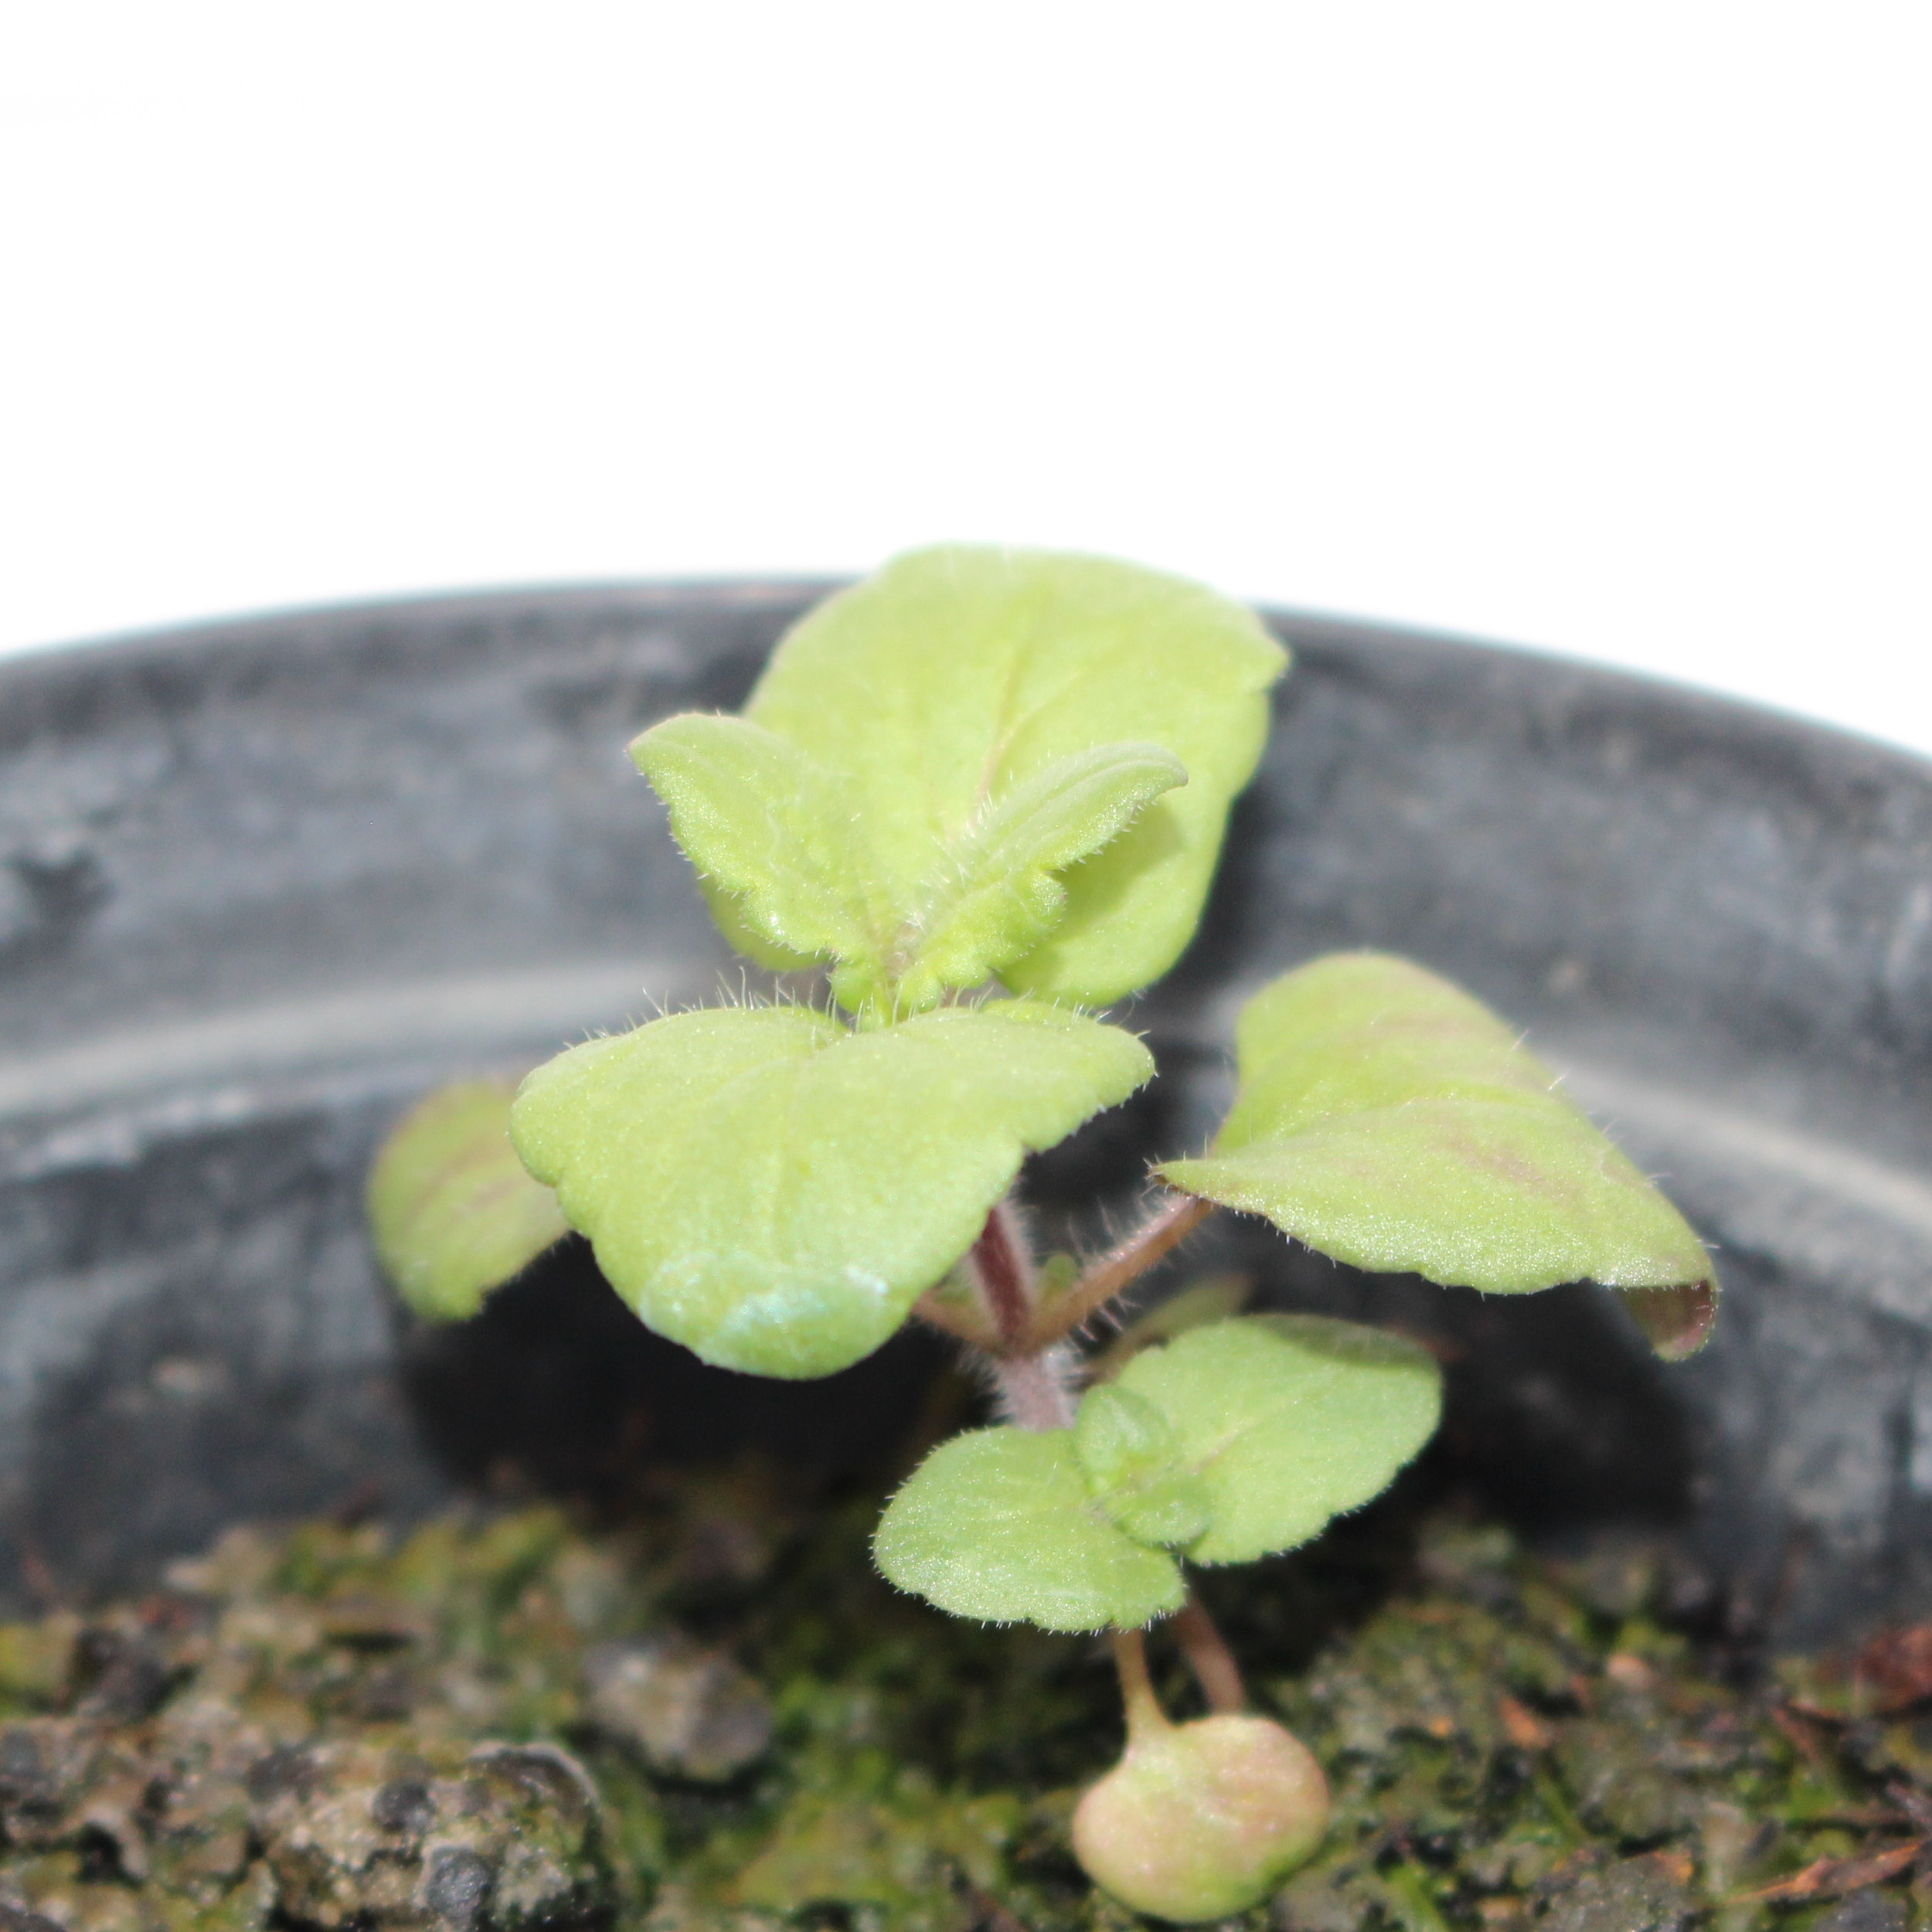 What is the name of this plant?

Veronica persica
